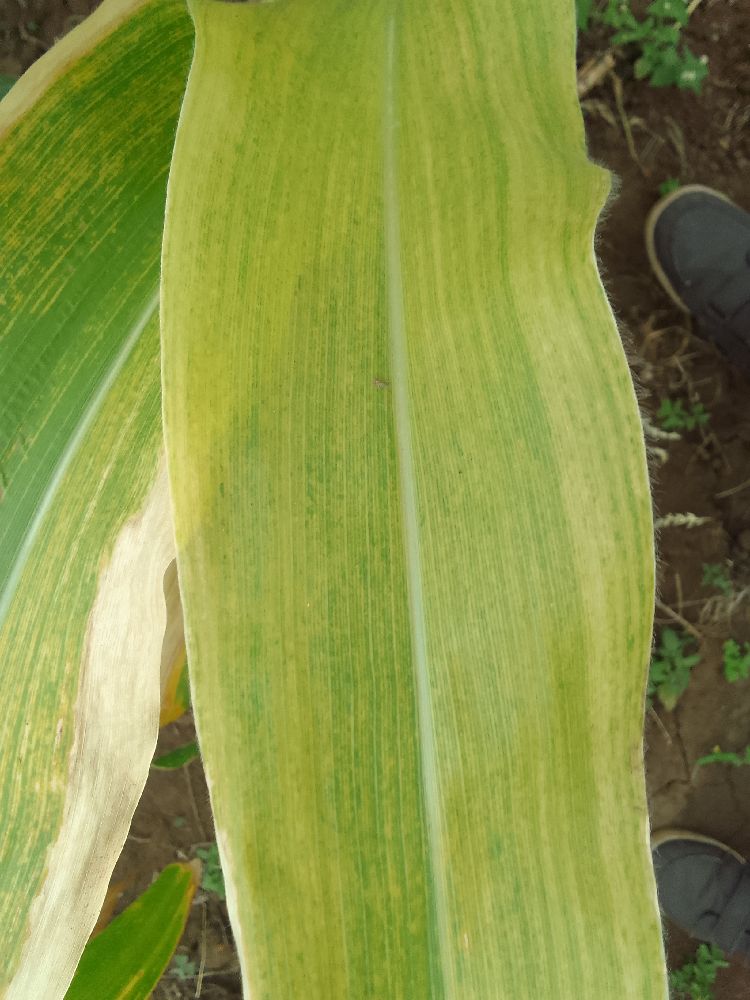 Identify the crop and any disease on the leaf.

maize, maize lethal necrosis
